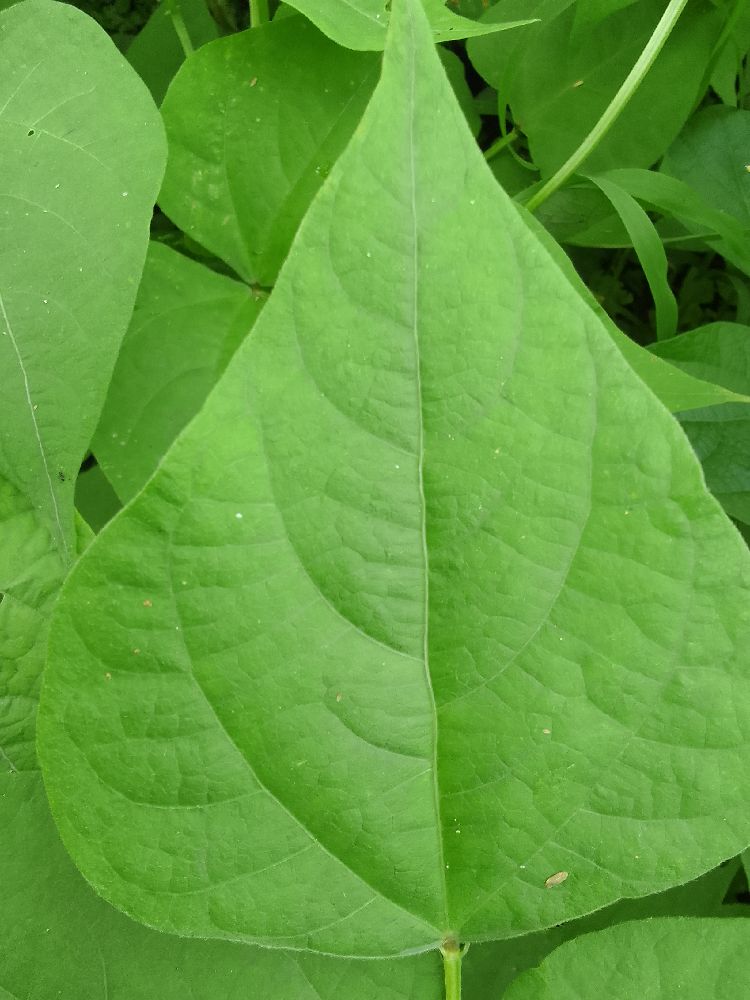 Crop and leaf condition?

common bean, healthy
